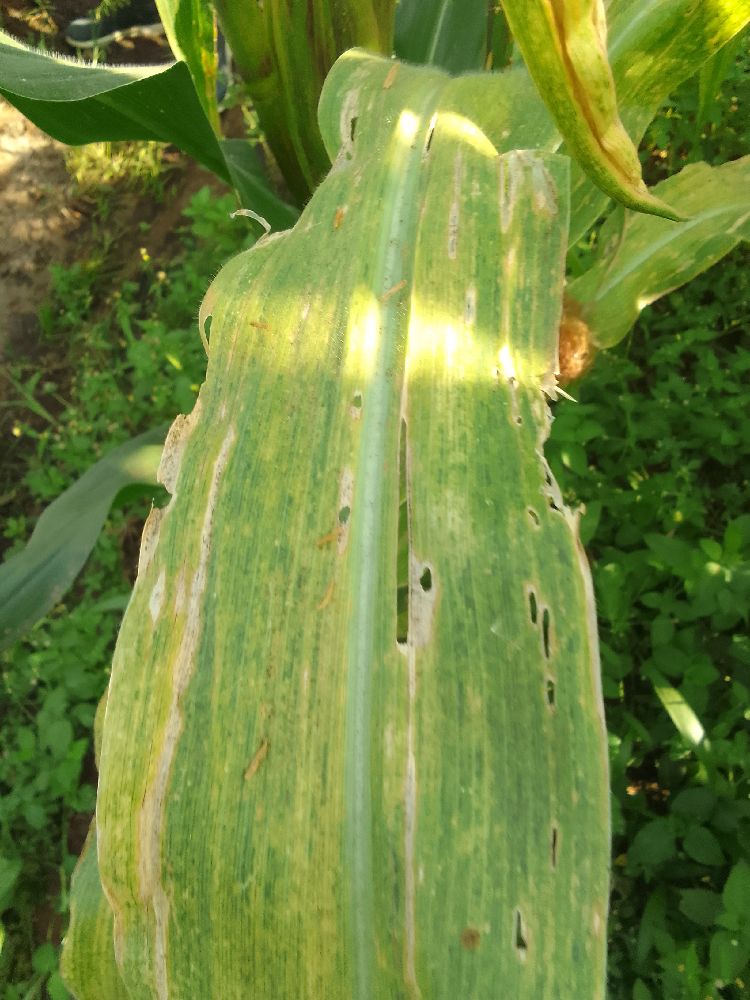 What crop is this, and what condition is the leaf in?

maize, maize lethal necrosis
